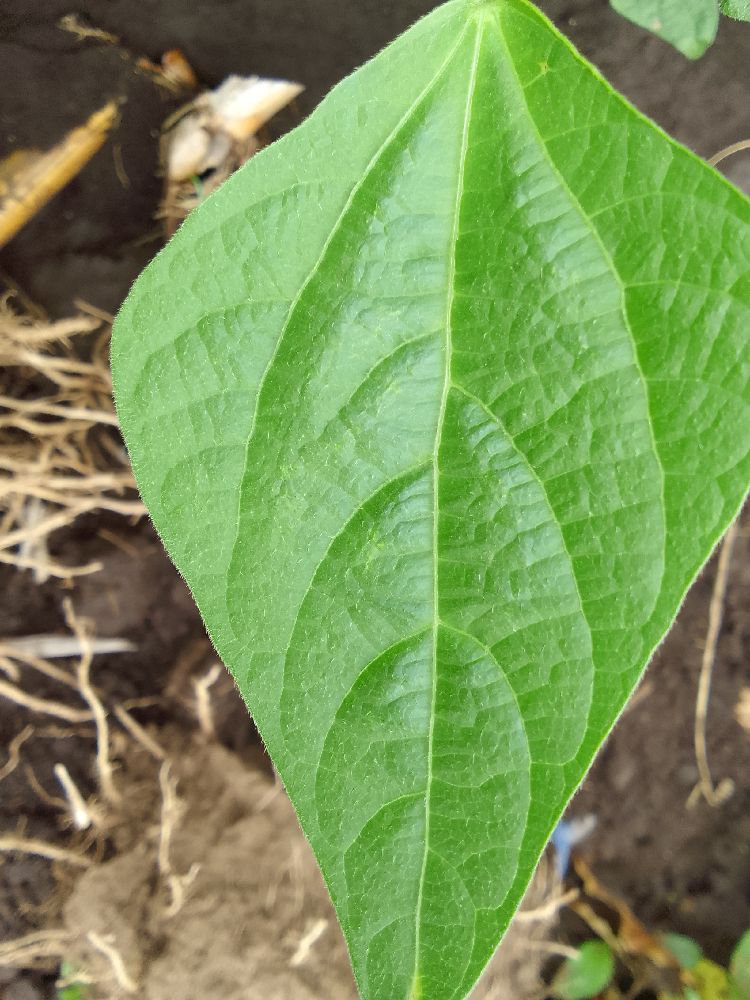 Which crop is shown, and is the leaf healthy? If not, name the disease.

common bean, healthy
